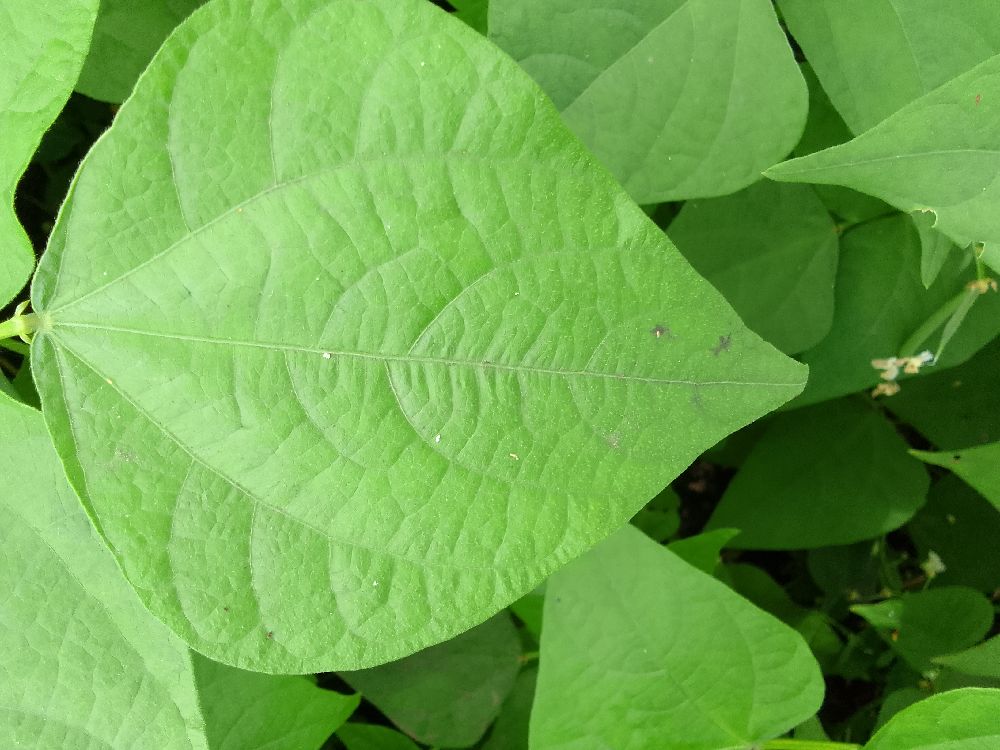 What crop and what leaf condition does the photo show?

common bean, healthy
